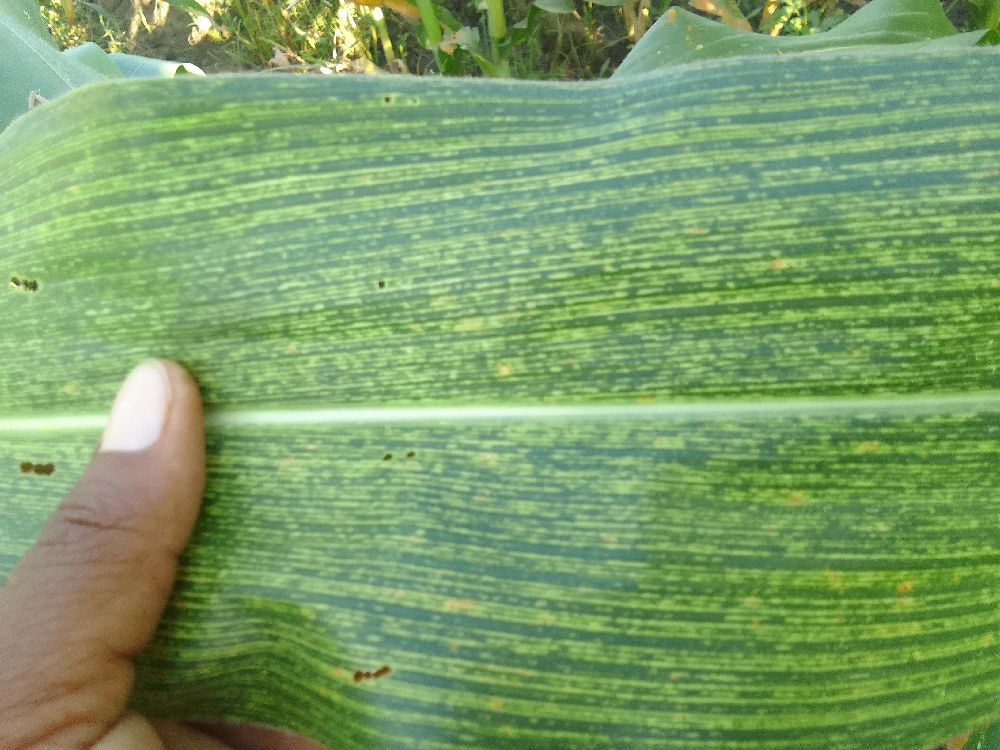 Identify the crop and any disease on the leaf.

maize, maize streak virus
